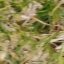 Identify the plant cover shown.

grass
